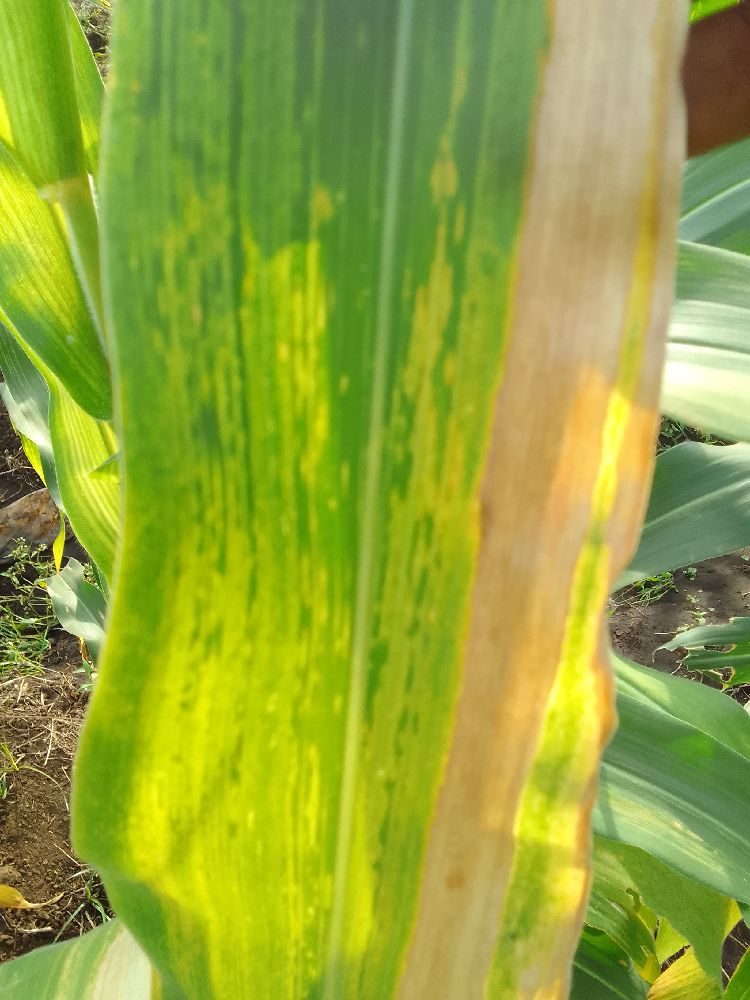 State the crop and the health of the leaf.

maize, maize lethal necrosis
